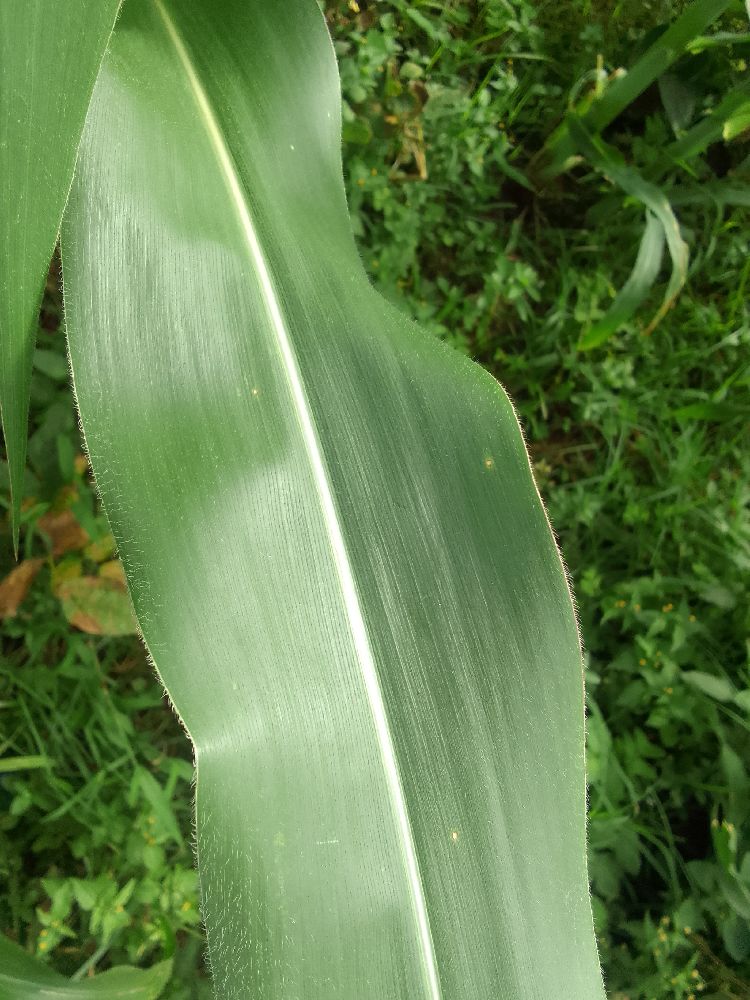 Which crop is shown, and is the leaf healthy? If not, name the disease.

maize, healthy
